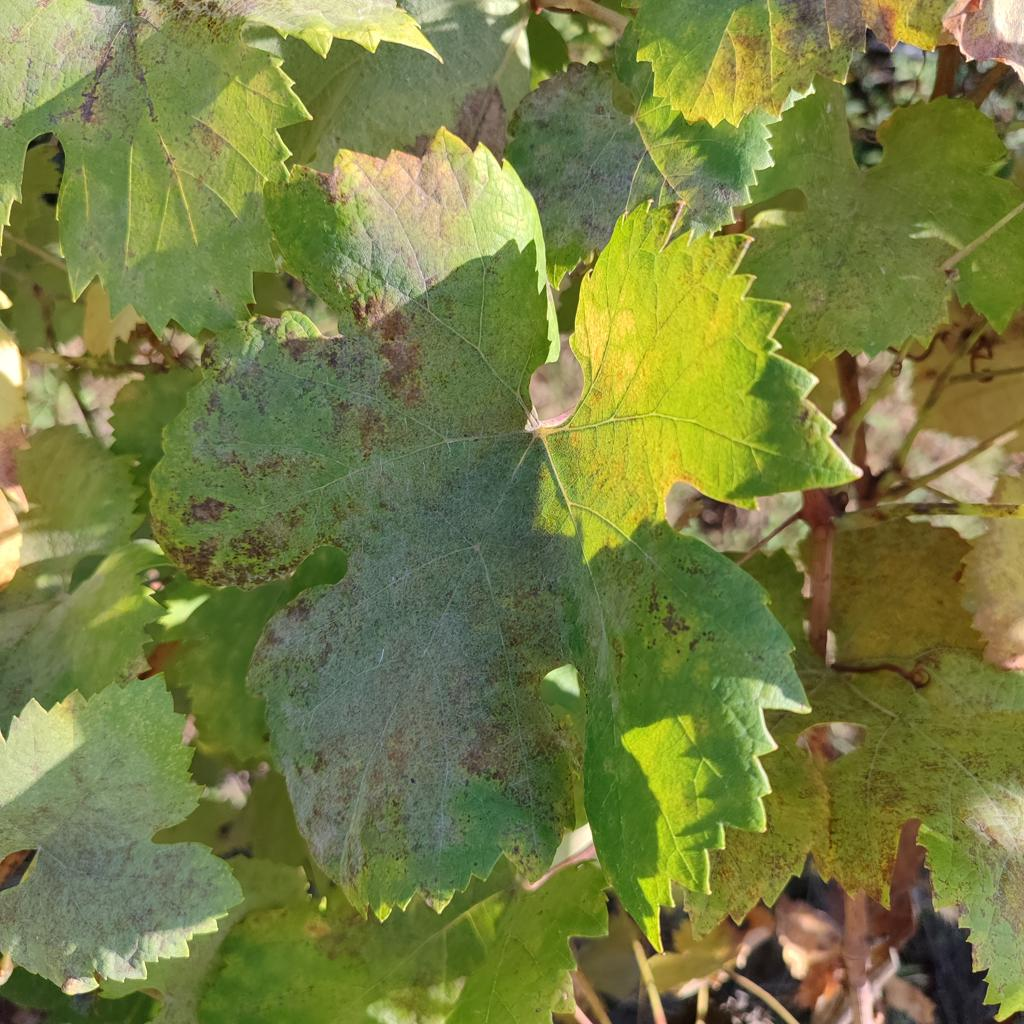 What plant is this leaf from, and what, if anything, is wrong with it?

grapevine, powdery mildew
